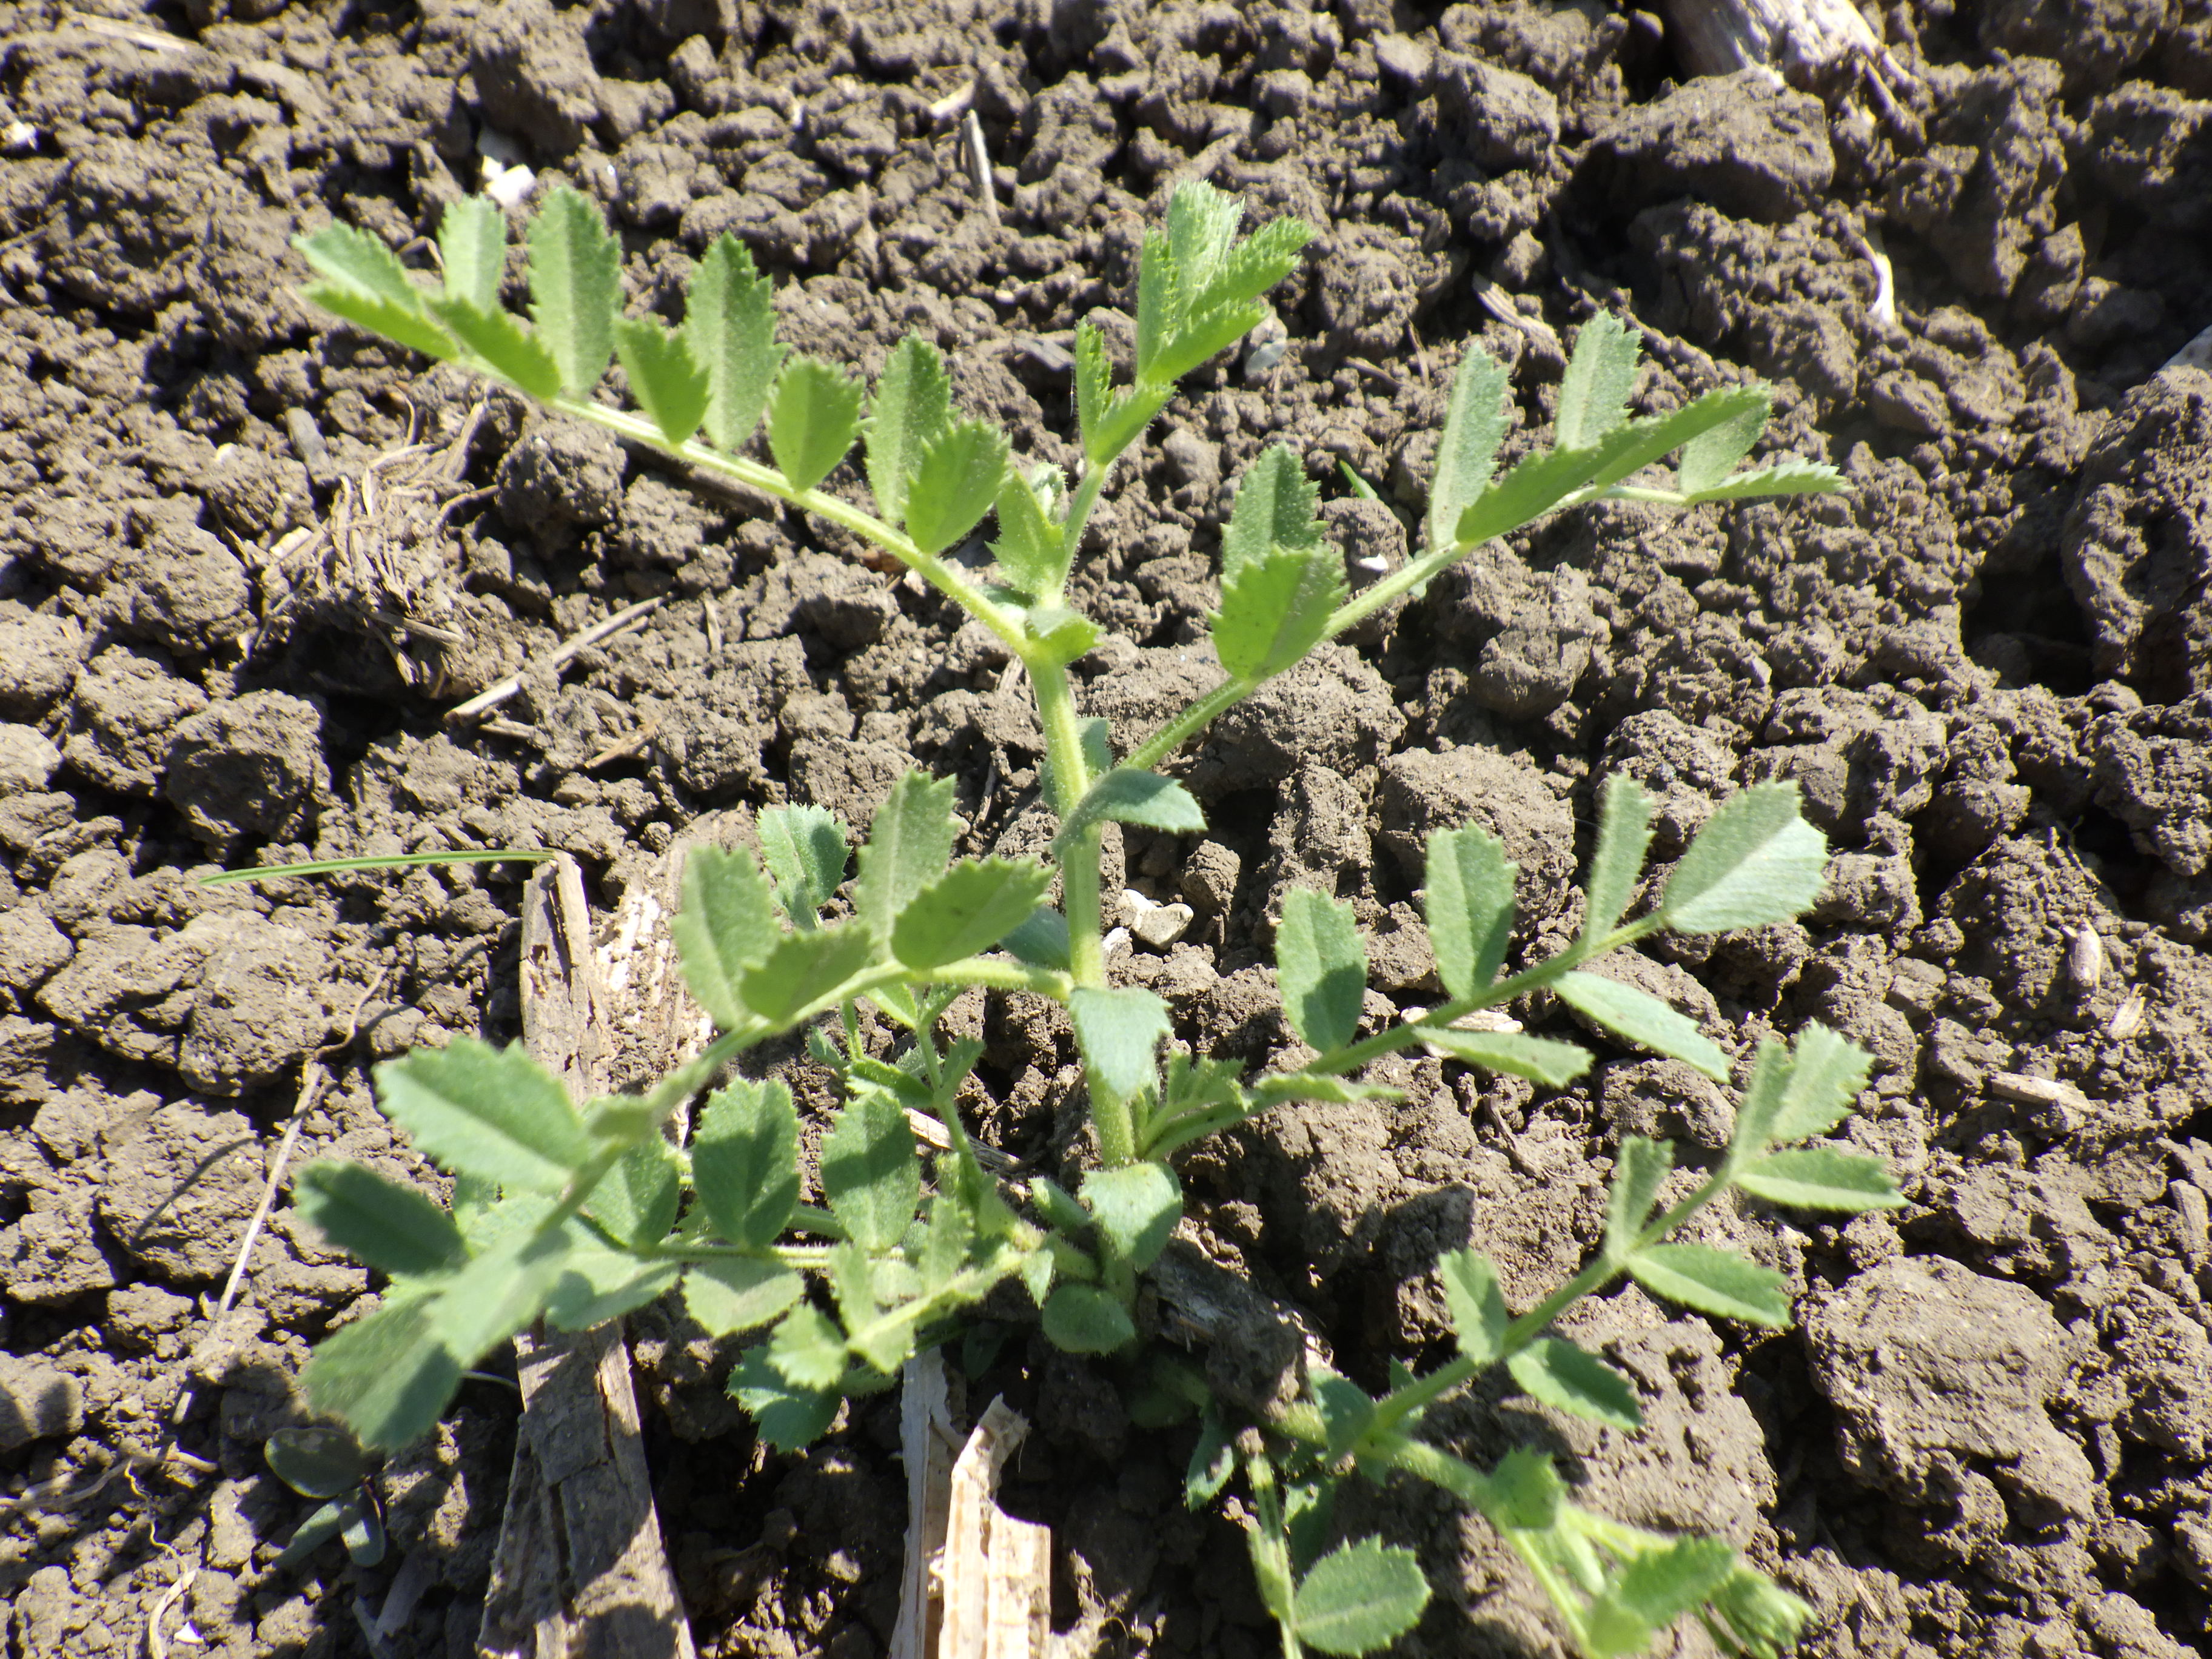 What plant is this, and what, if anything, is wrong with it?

chickpeas, healthy
